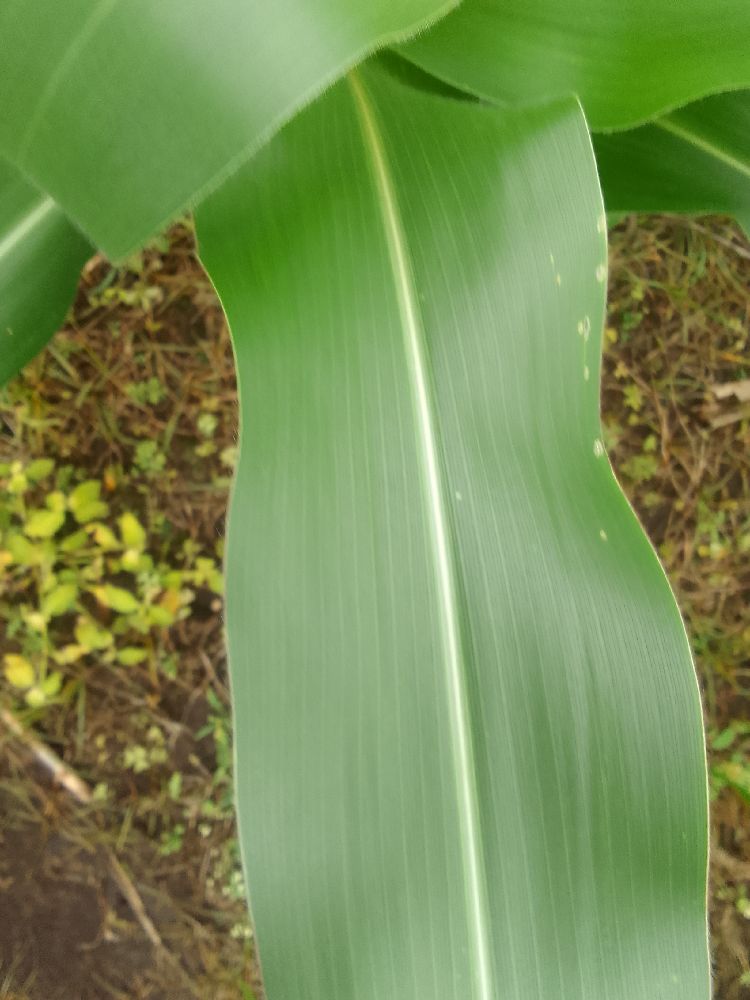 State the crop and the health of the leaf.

maize, healthy
